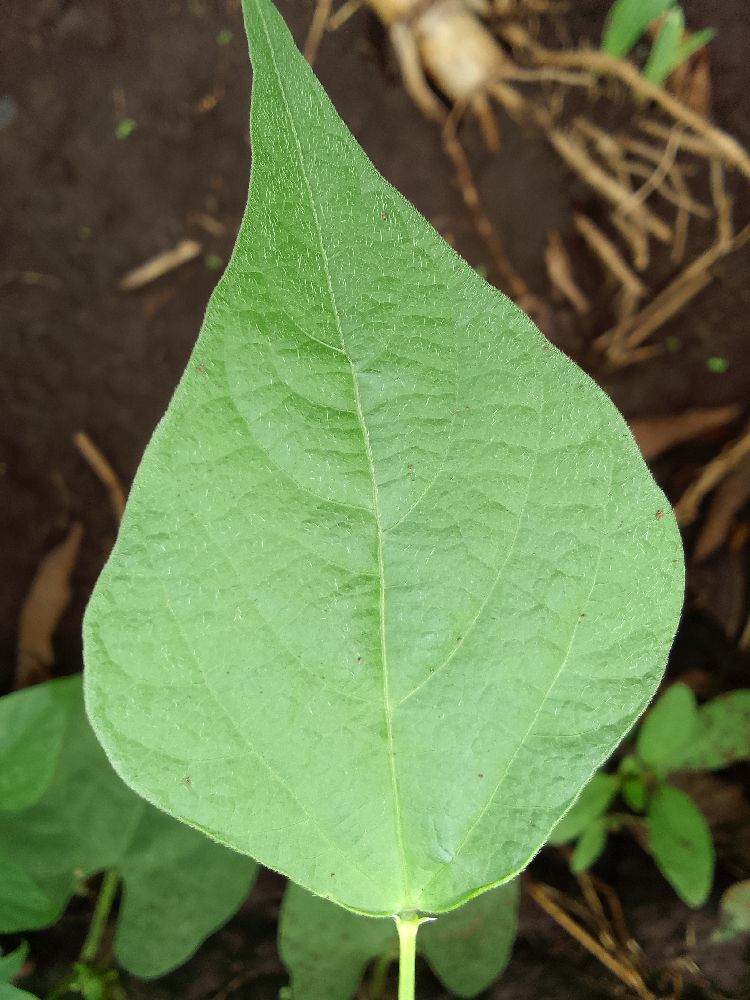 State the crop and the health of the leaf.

common bean, healthy
